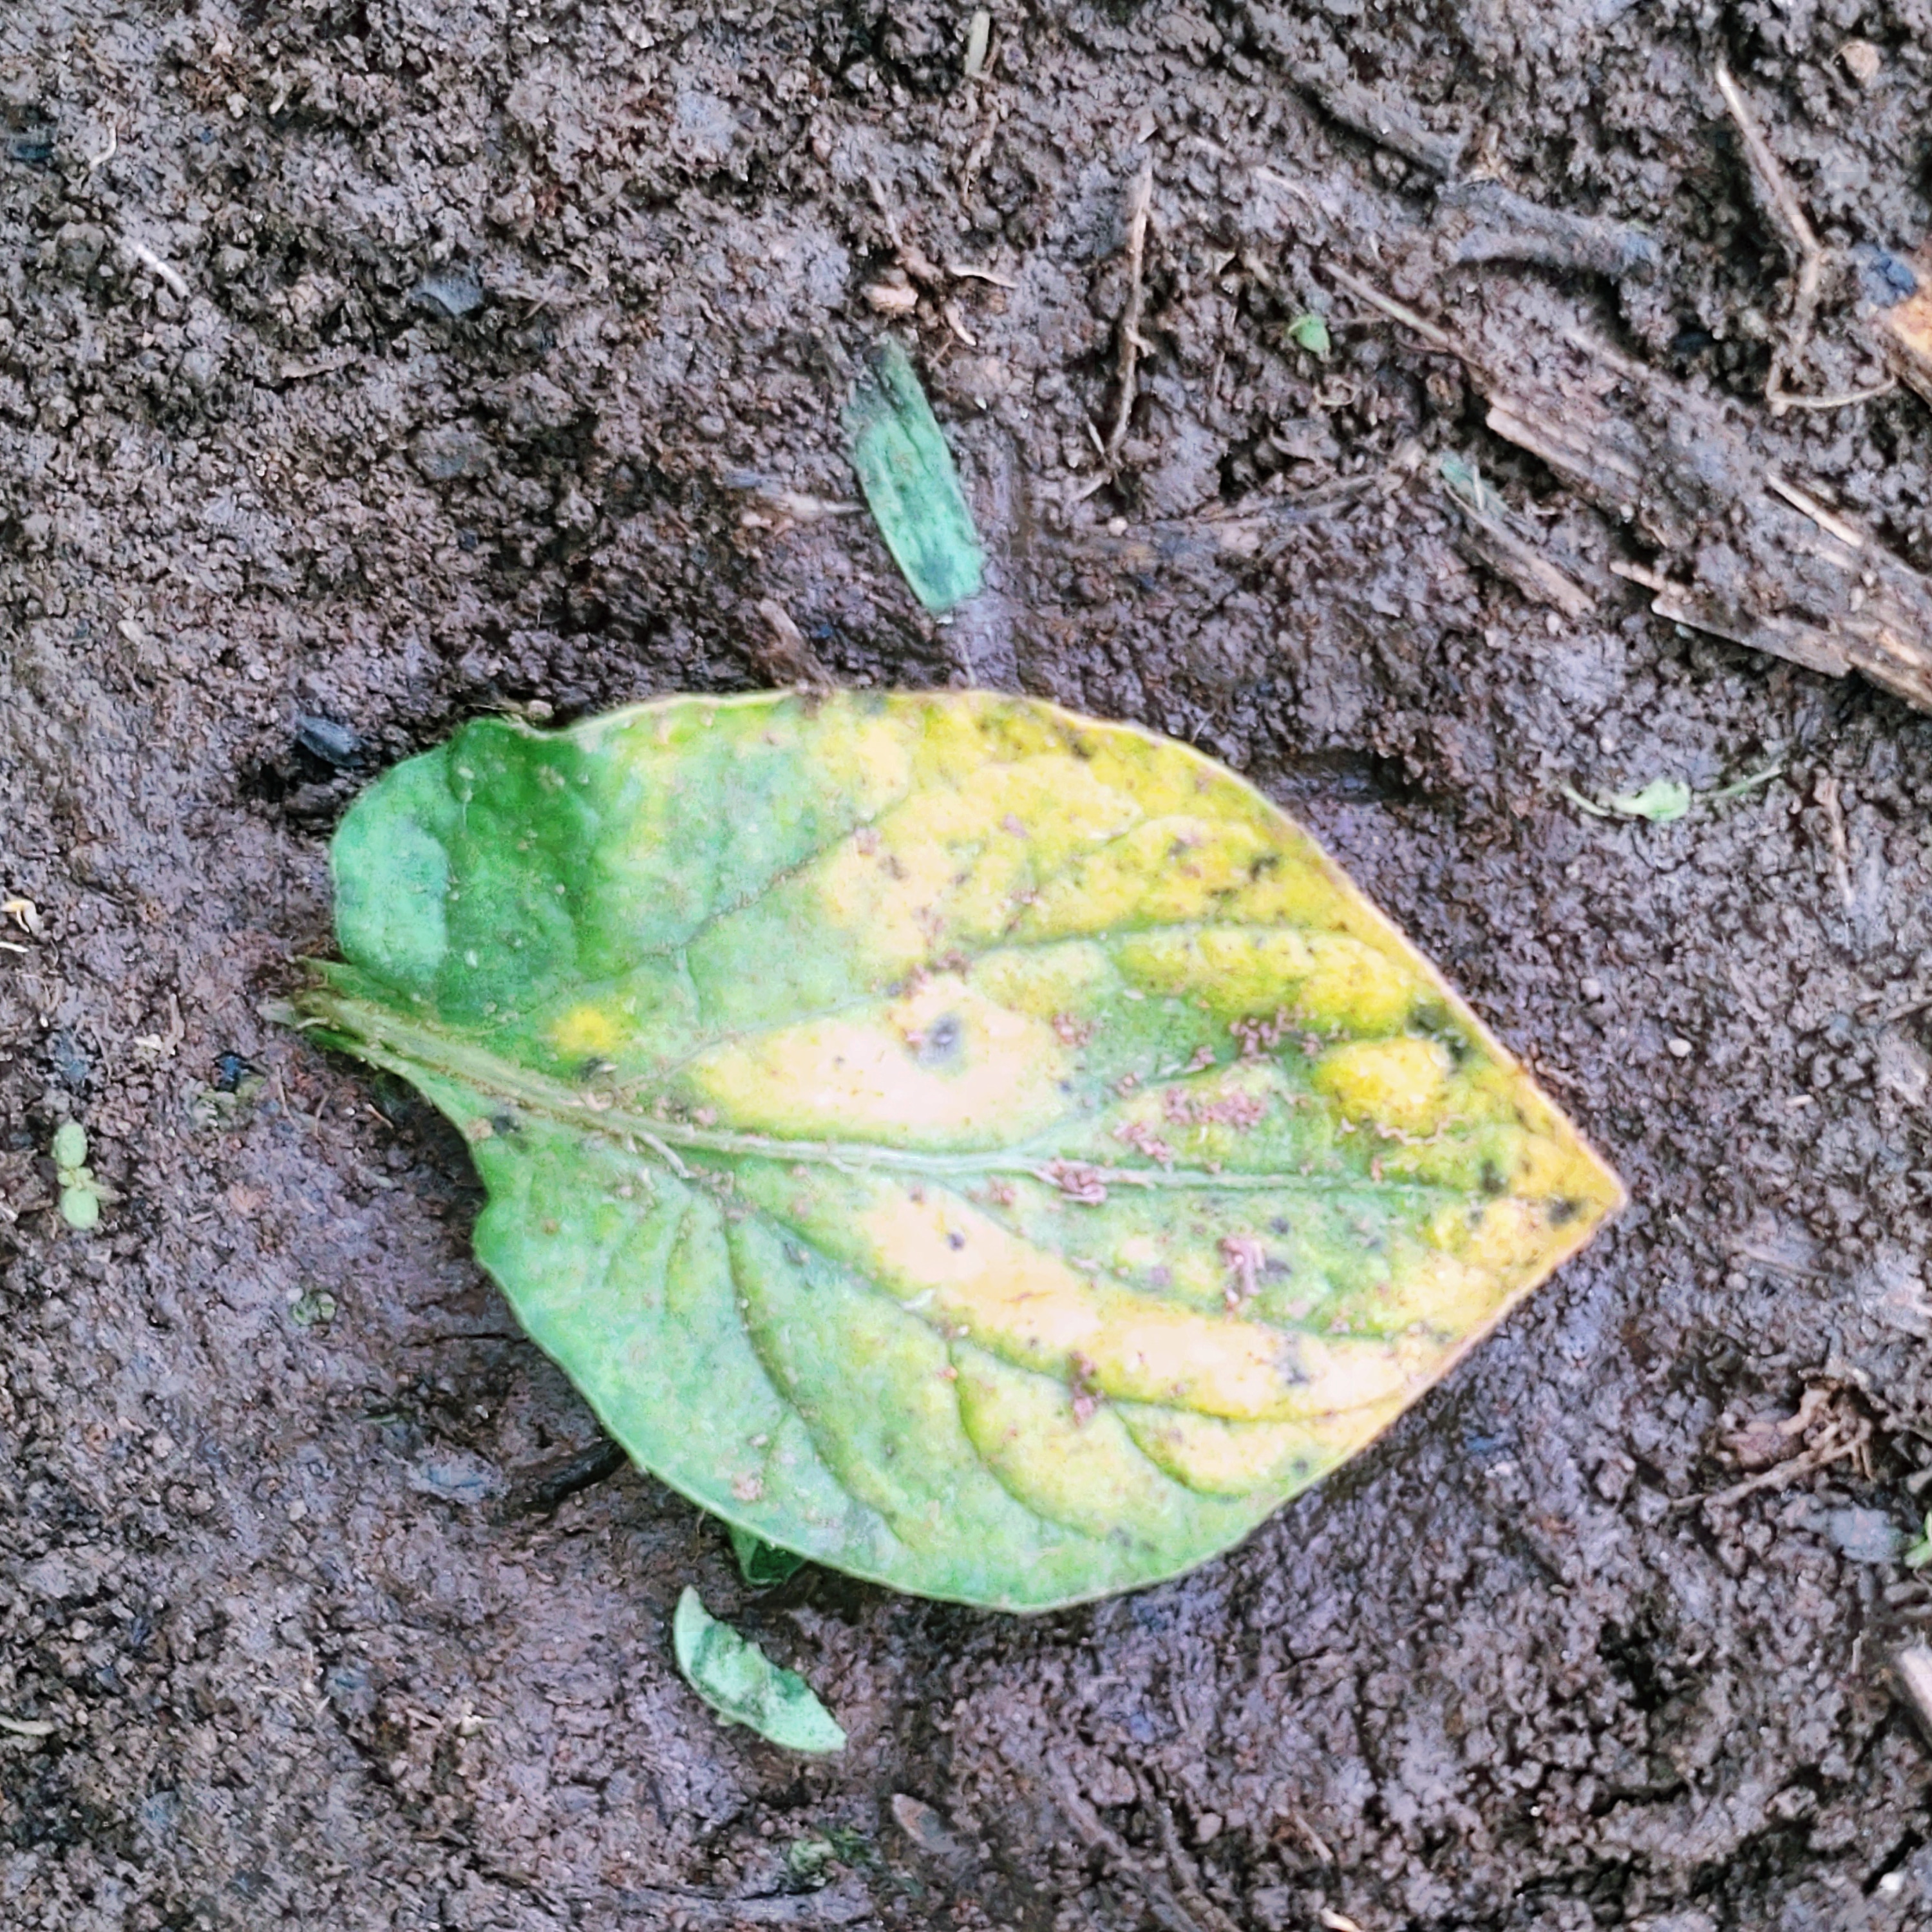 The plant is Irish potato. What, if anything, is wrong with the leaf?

late blight
